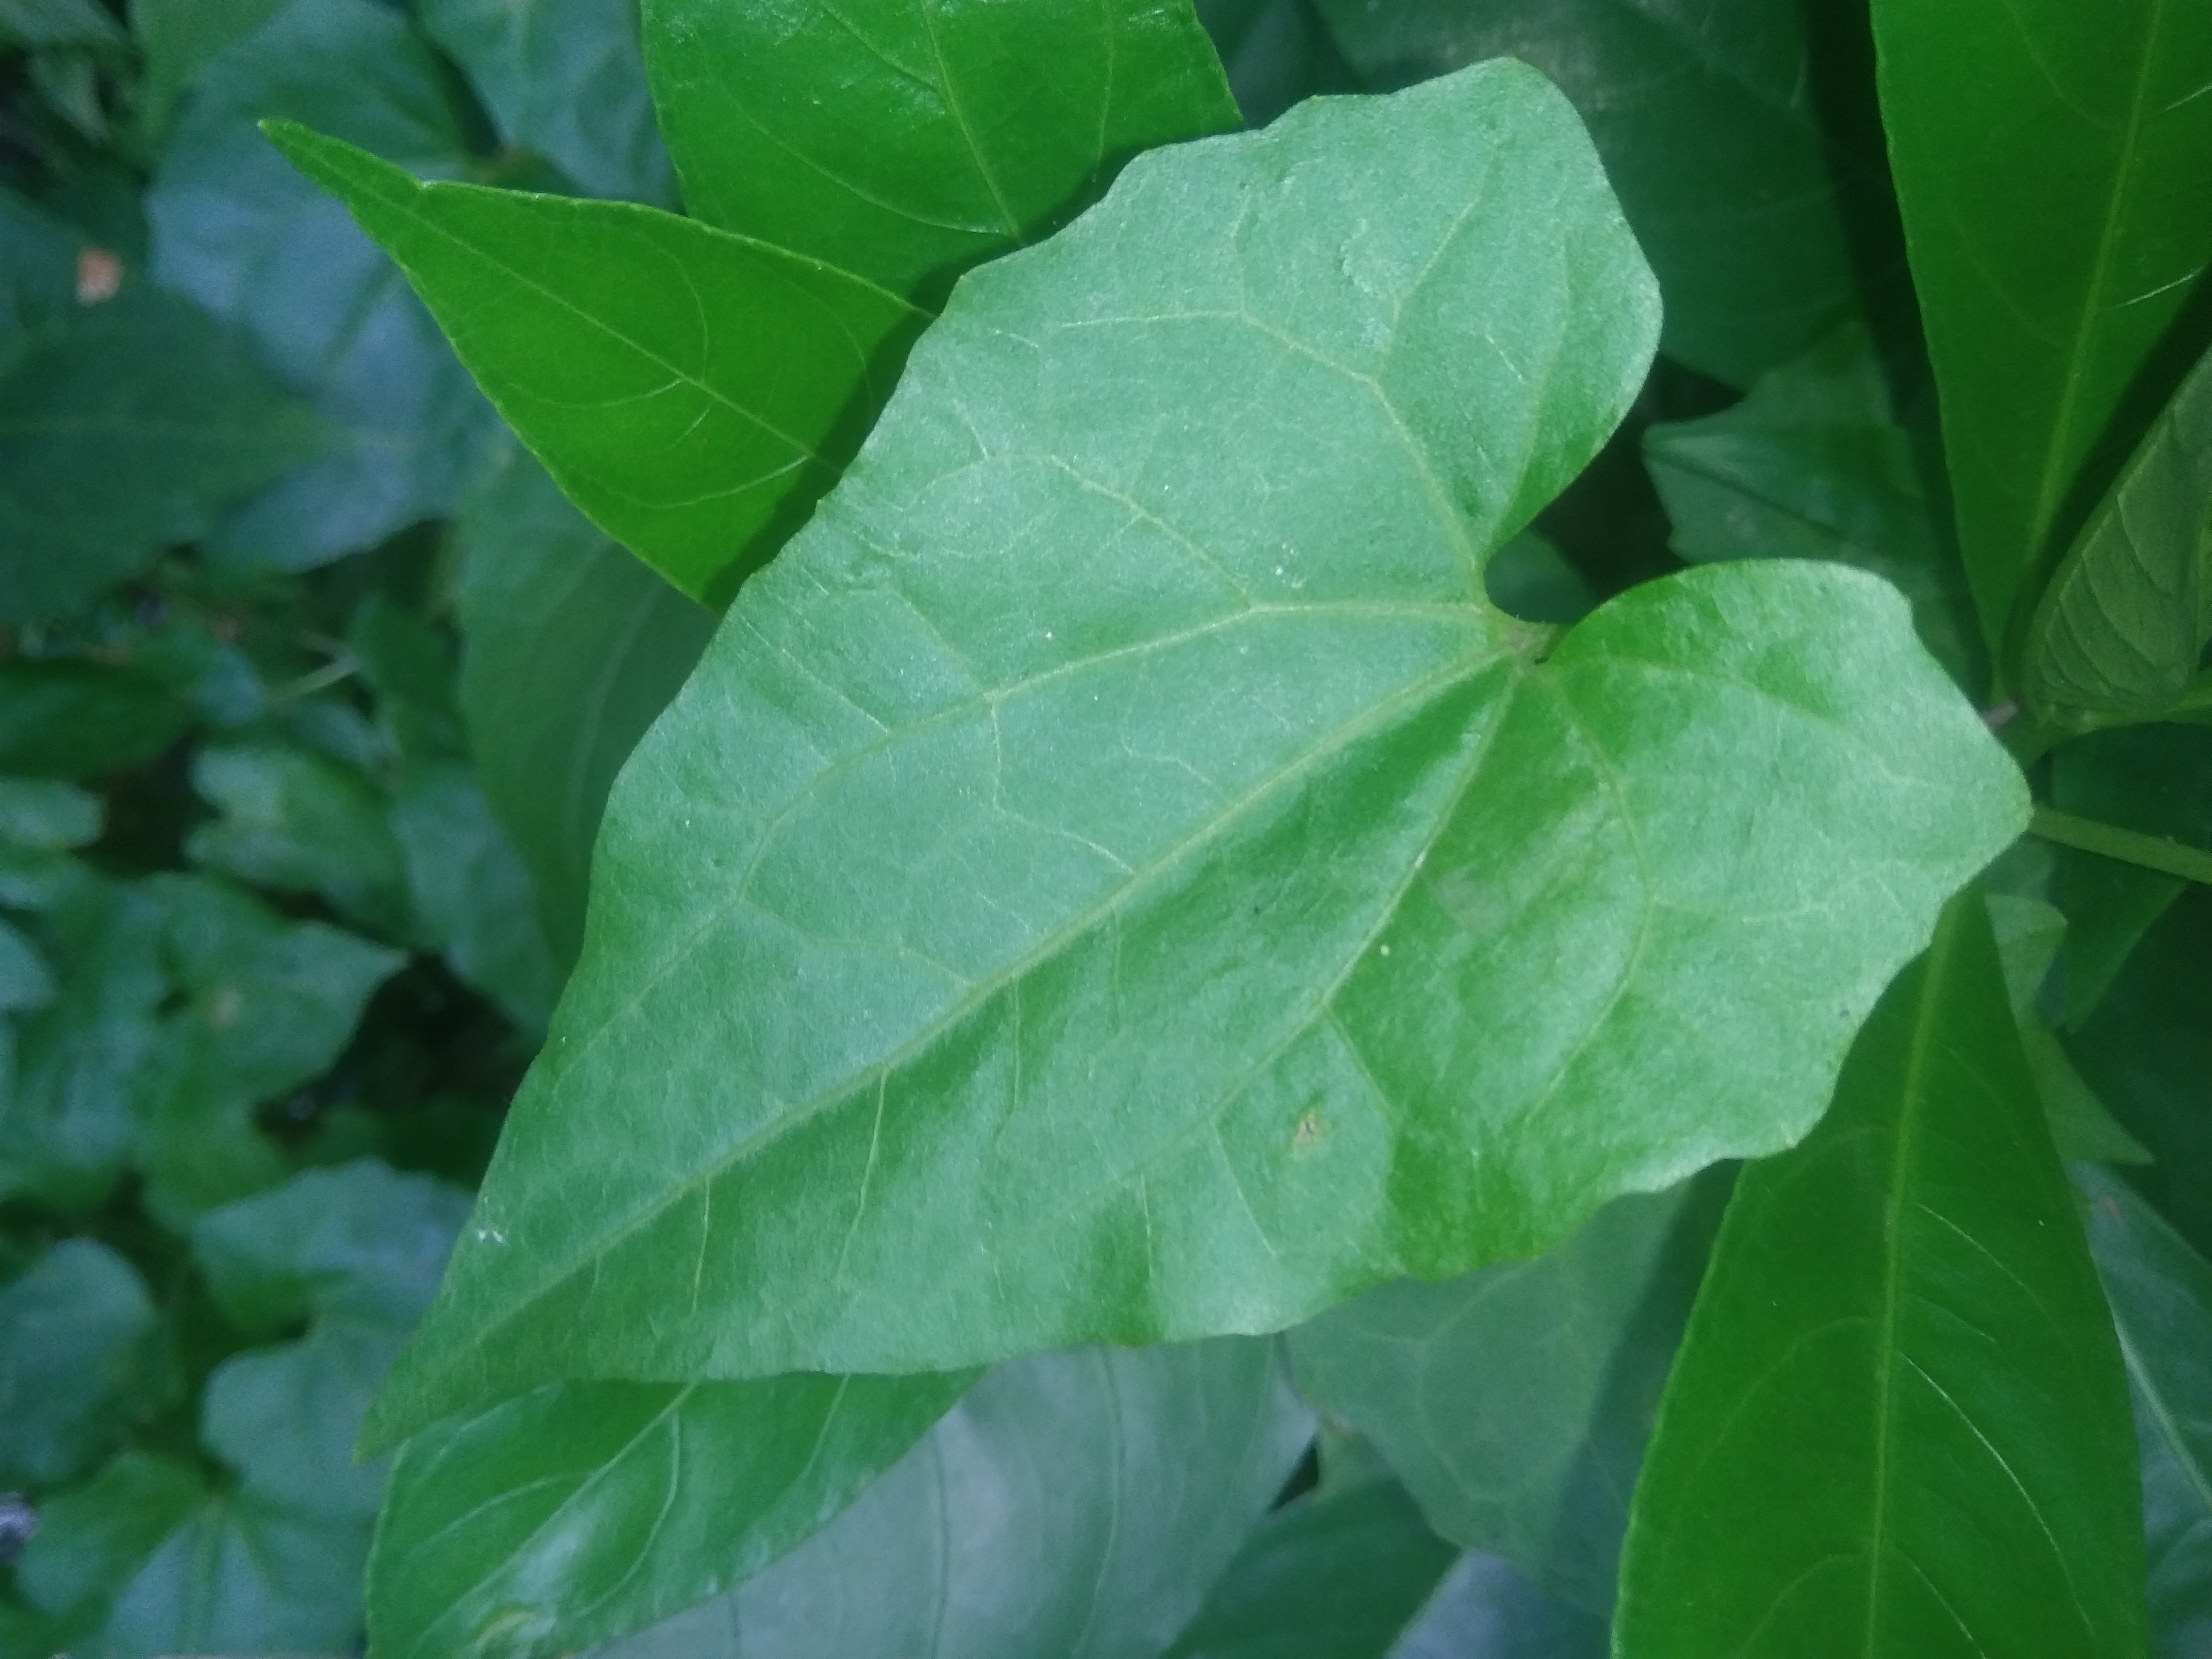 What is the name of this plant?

bitter vine
